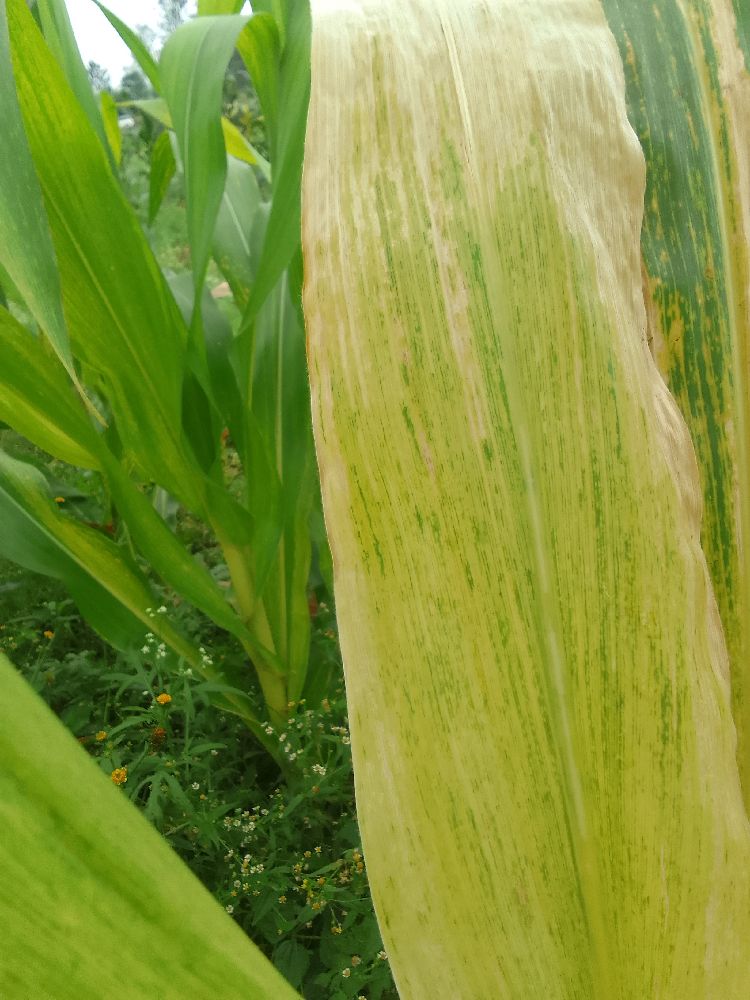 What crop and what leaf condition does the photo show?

maize, maize lethal necrosis
